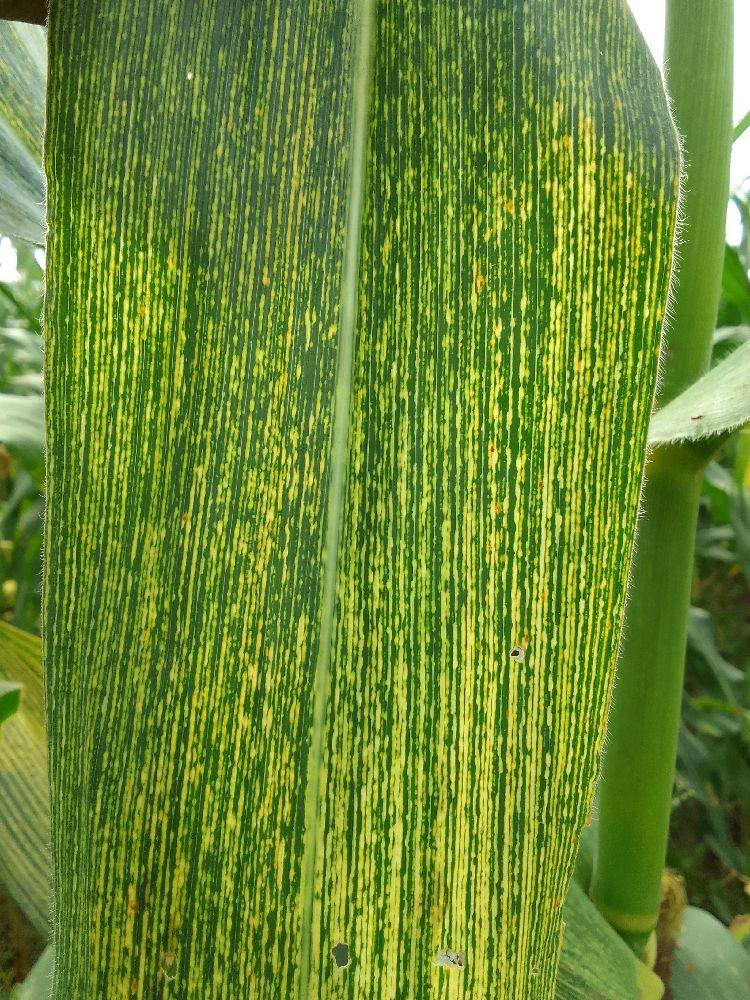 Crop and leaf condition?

maize, maize streak virus
